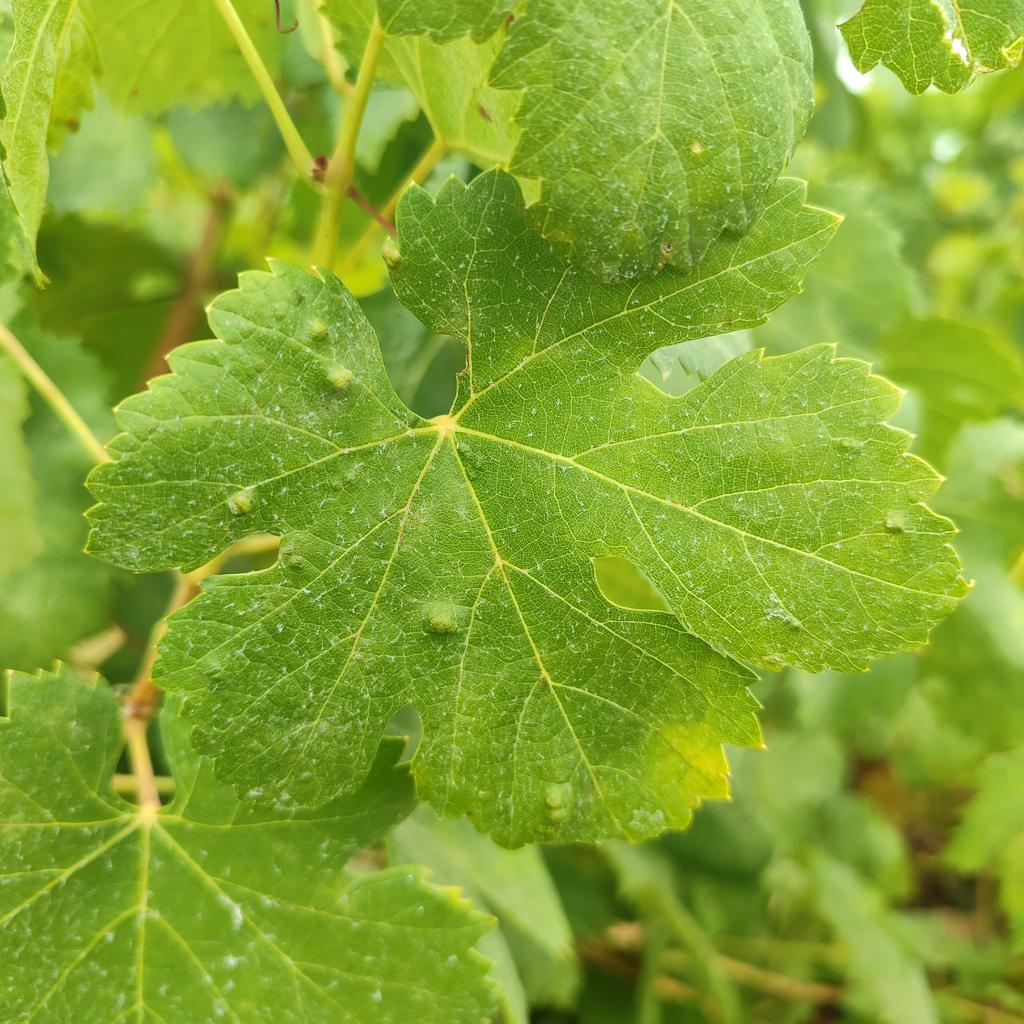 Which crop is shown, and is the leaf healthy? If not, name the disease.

grapevine, erineum mite
